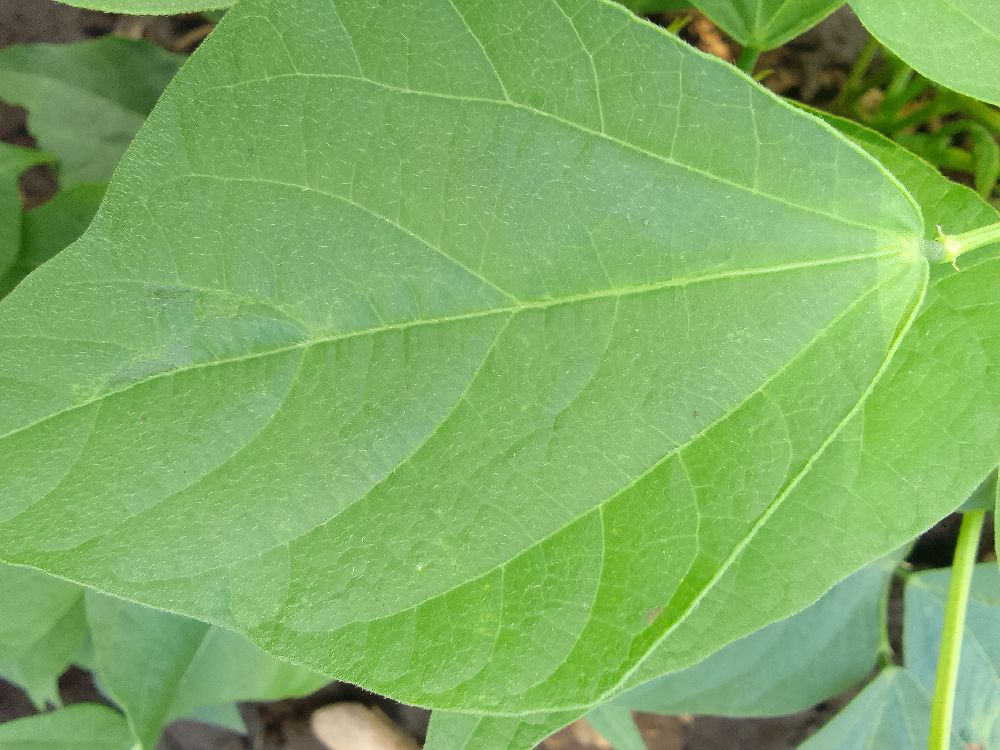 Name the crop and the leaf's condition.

common bean, healthy
